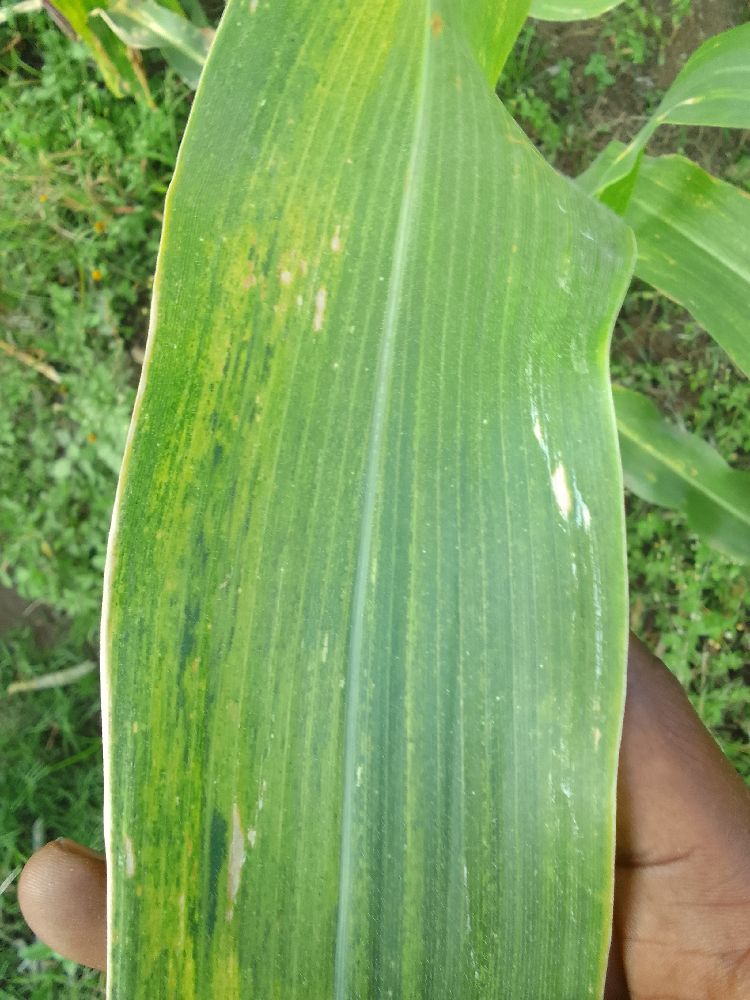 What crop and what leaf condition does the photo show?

maize, maize lethal necrosis
